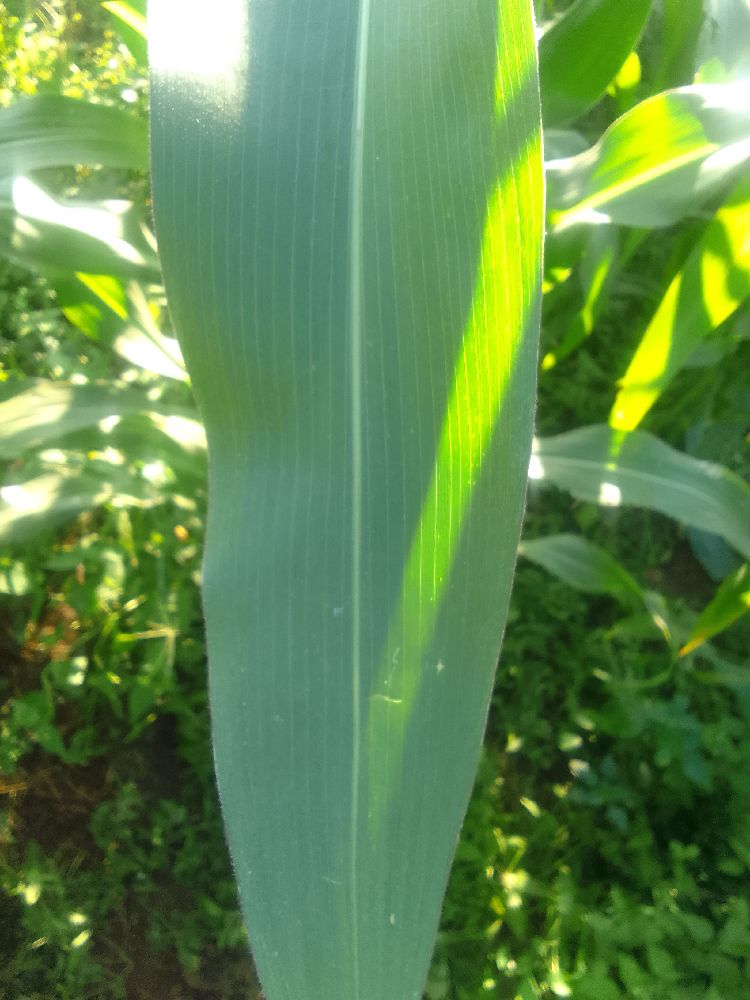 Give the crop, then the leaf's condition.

maize, healthy
